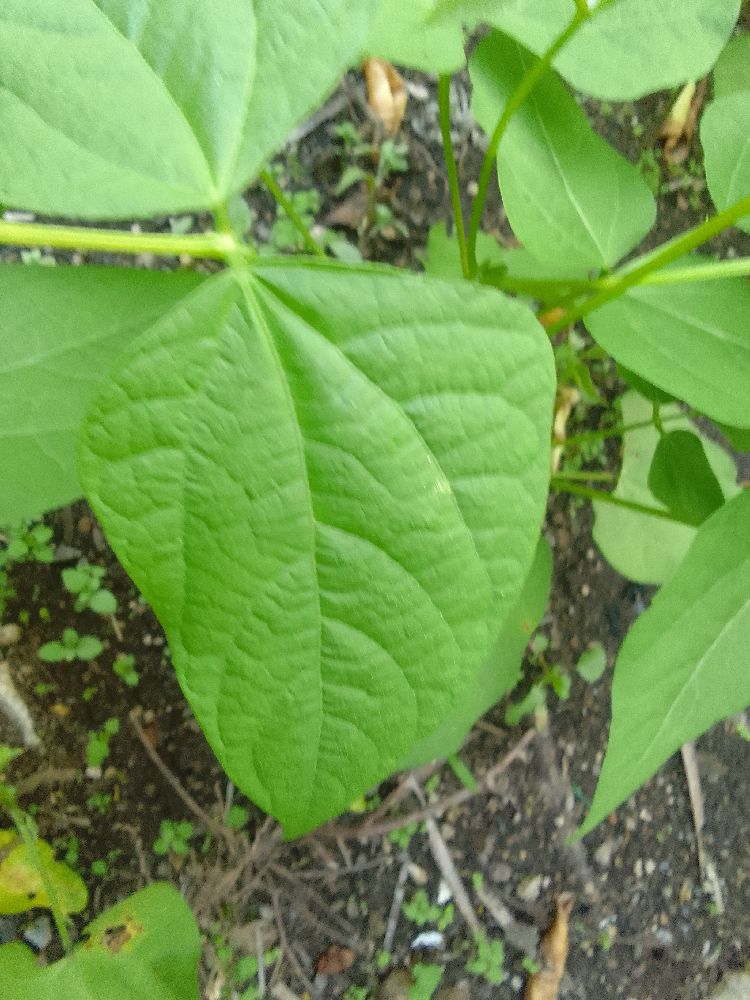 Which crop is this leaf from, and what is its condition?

common bean, healthy
